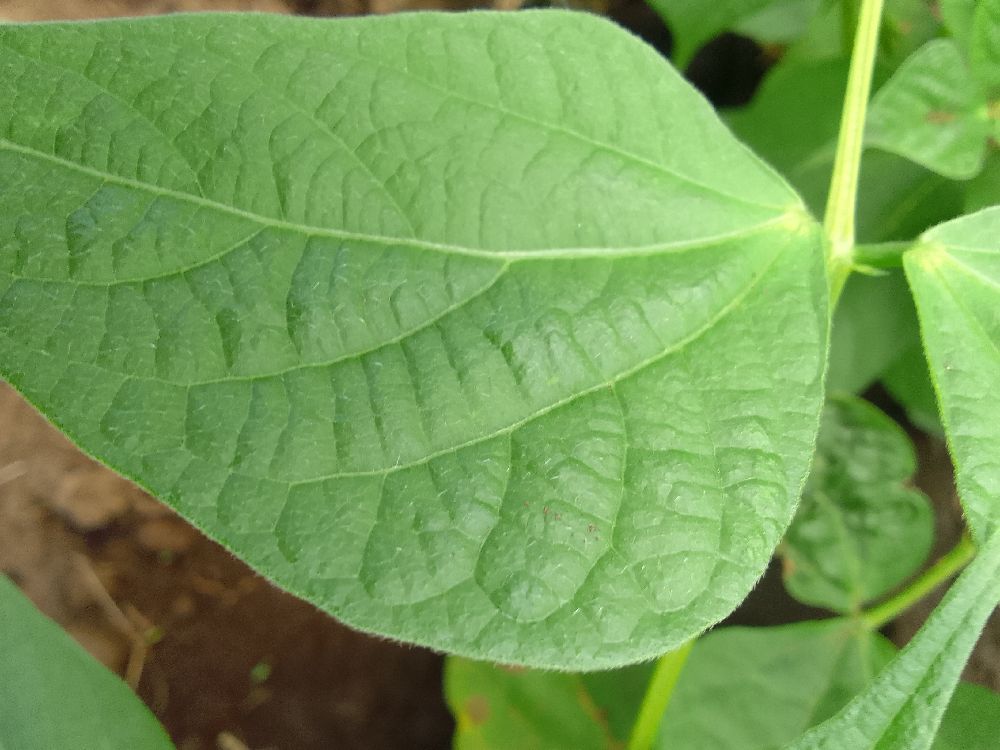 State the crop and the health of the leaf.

common bean, healthy
